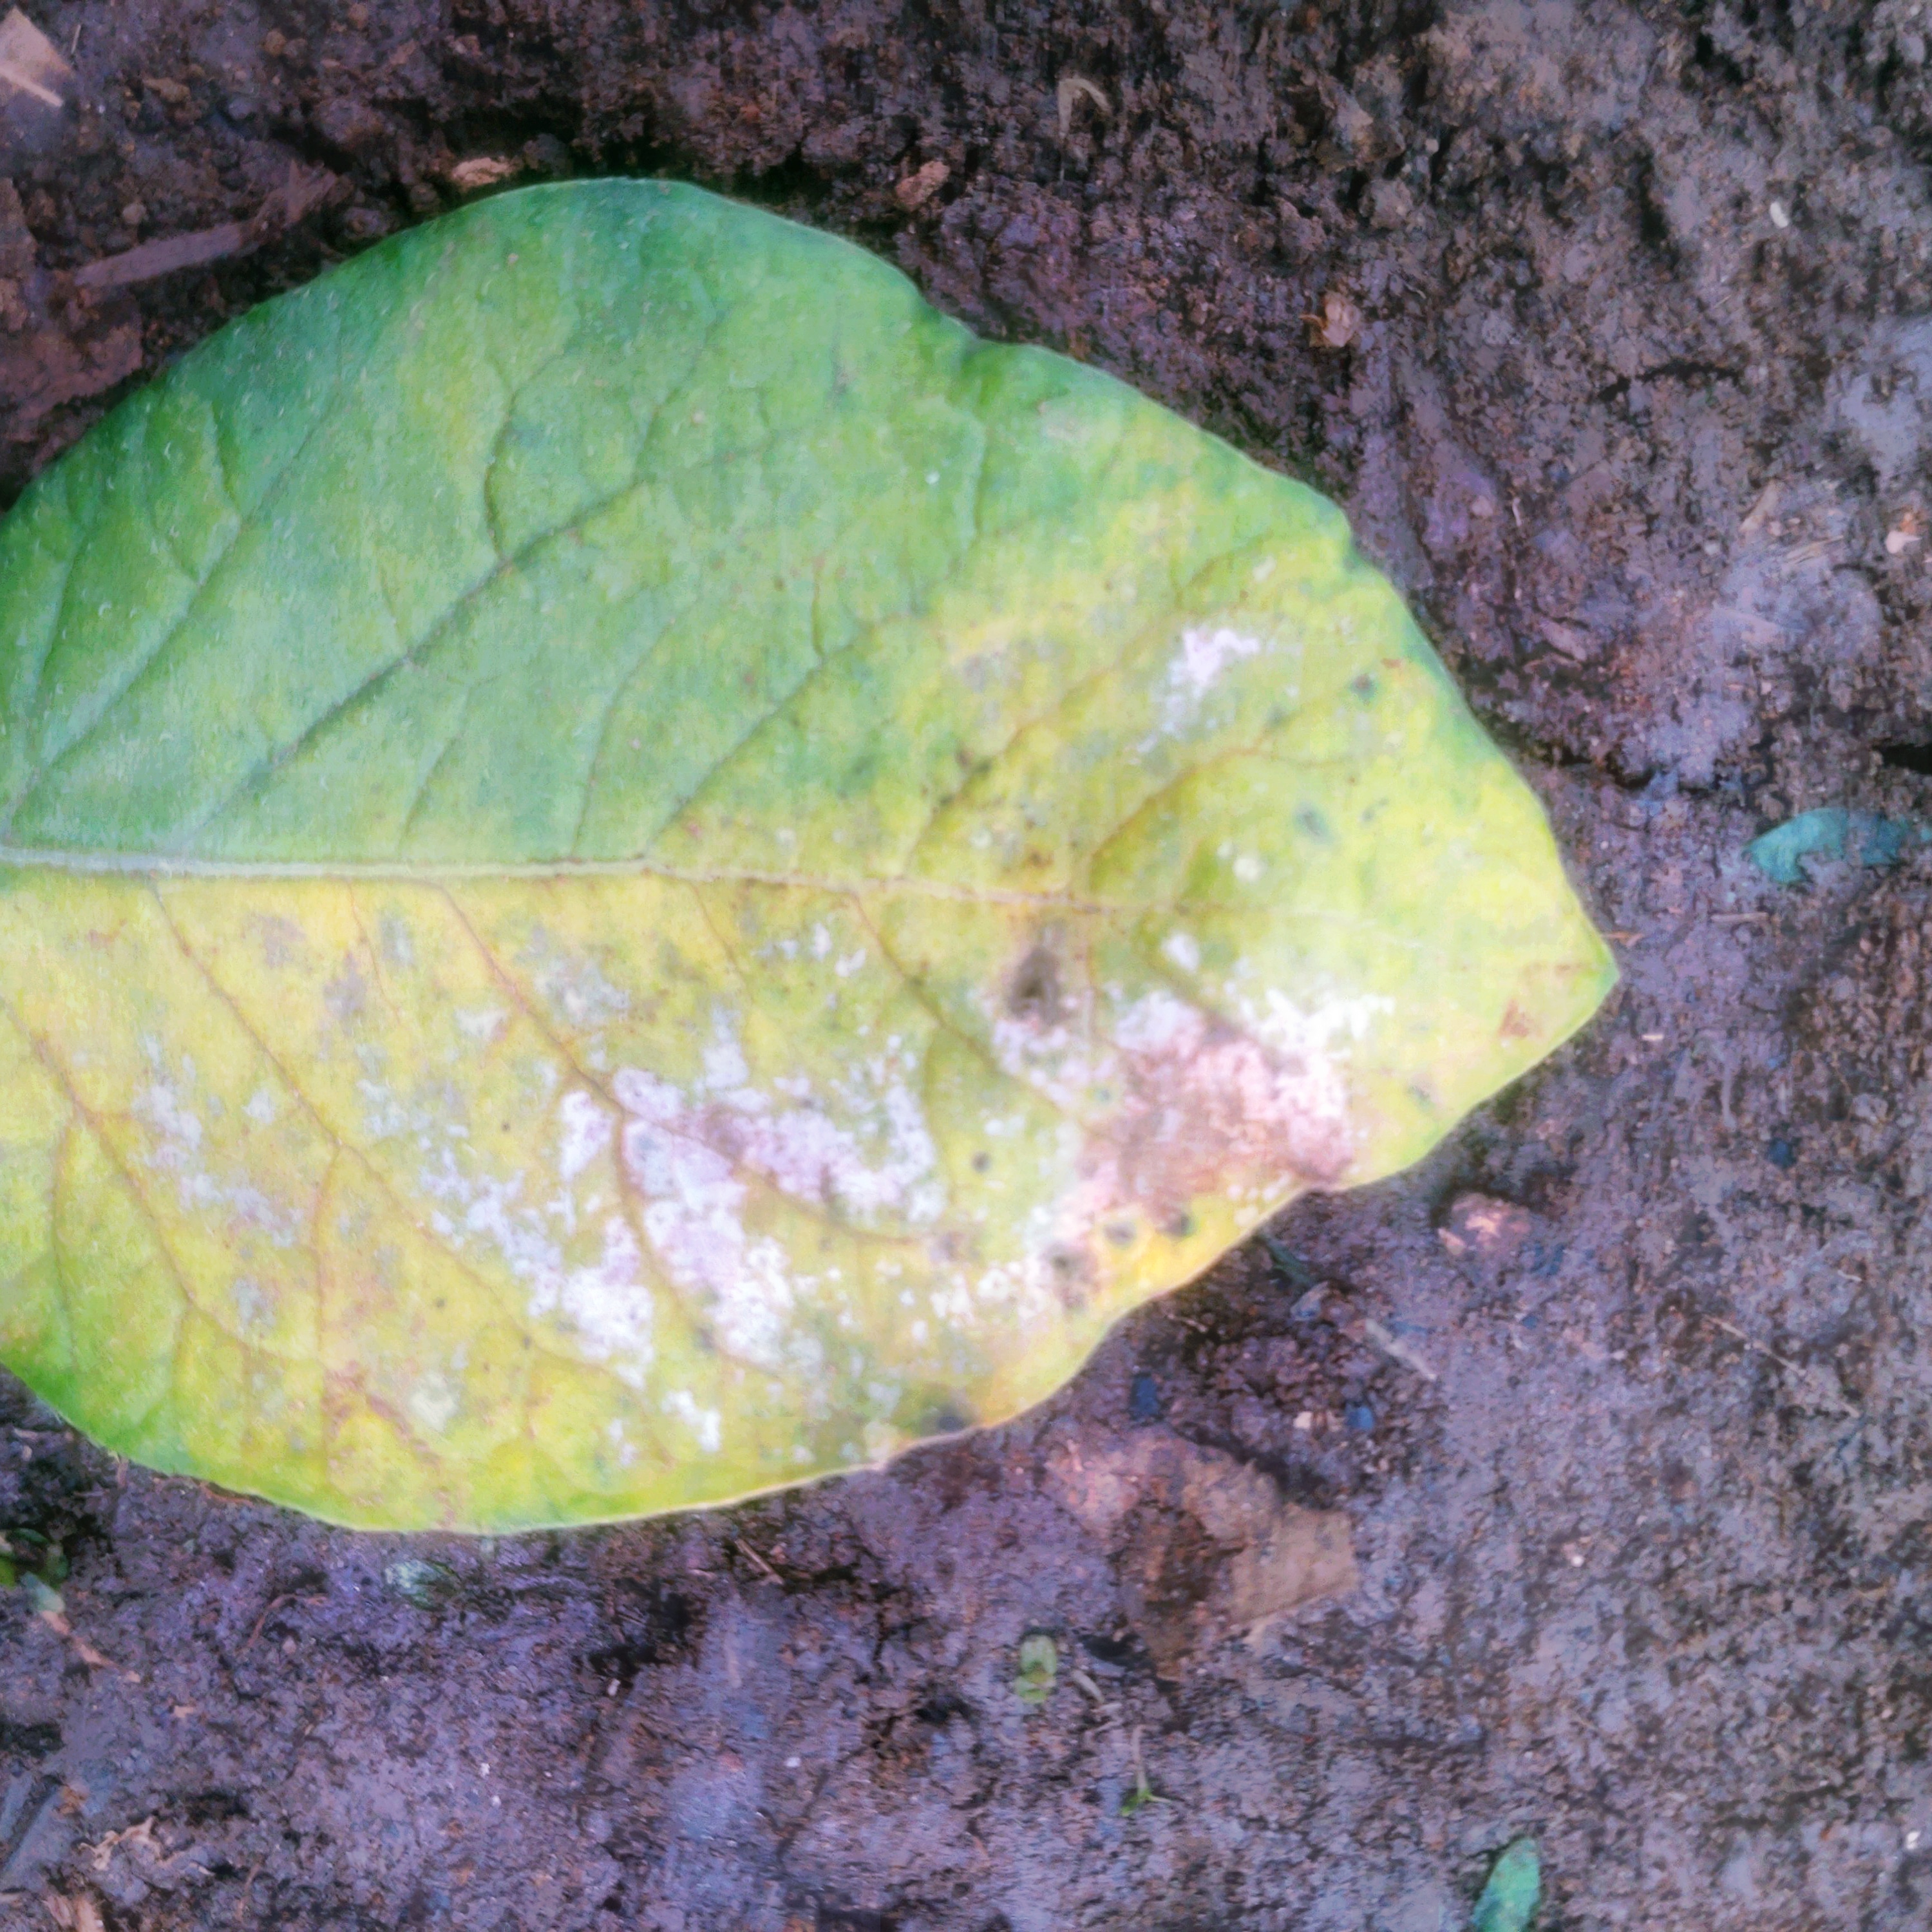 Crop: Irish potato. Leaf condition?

late blight
